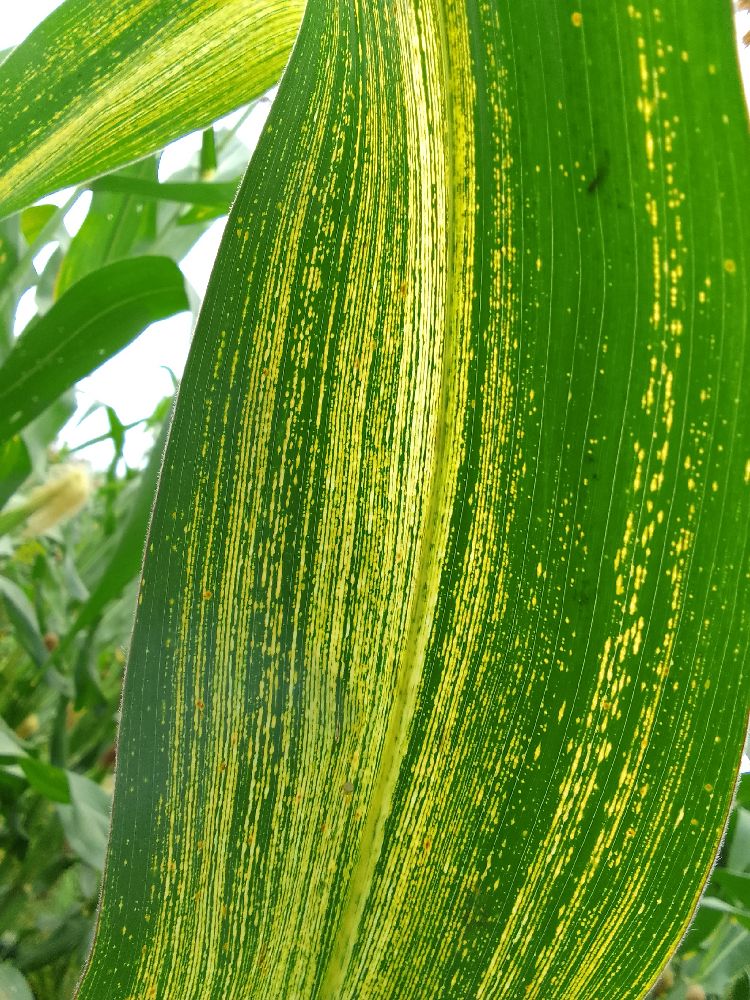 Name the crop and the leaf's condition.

maize, maize streak virus
